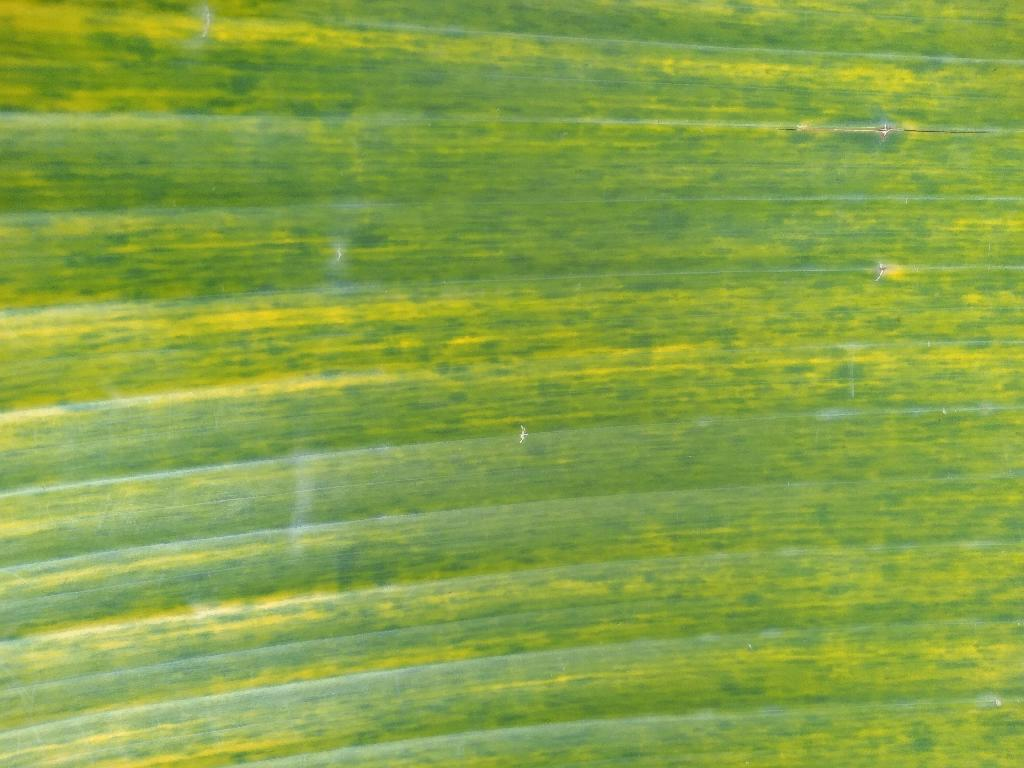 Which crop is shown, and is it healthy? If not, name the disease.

banana, fusarium wilt race 1
